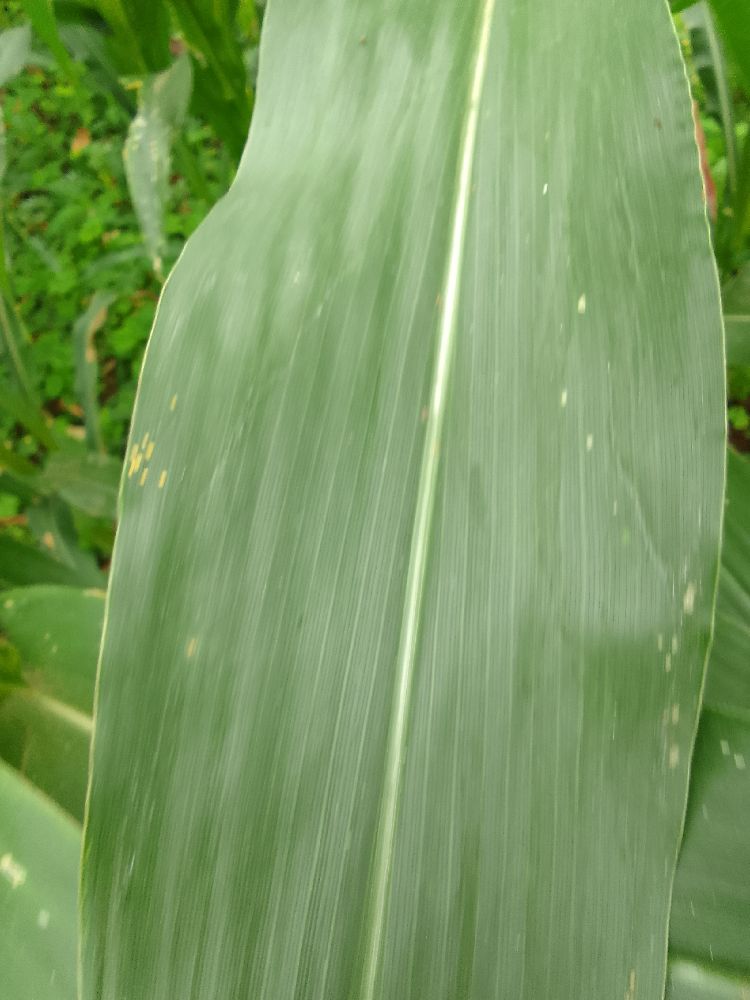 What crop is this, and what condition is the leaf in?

maize, healthy
